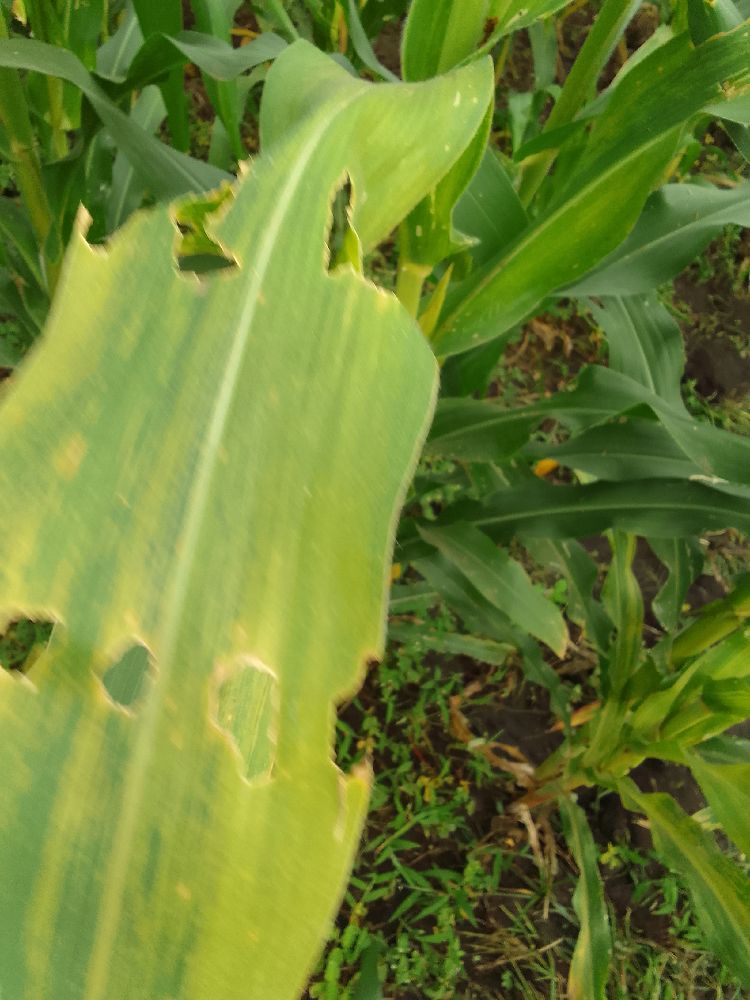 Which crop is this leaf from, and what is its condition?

maize, maize lethal necrosis
